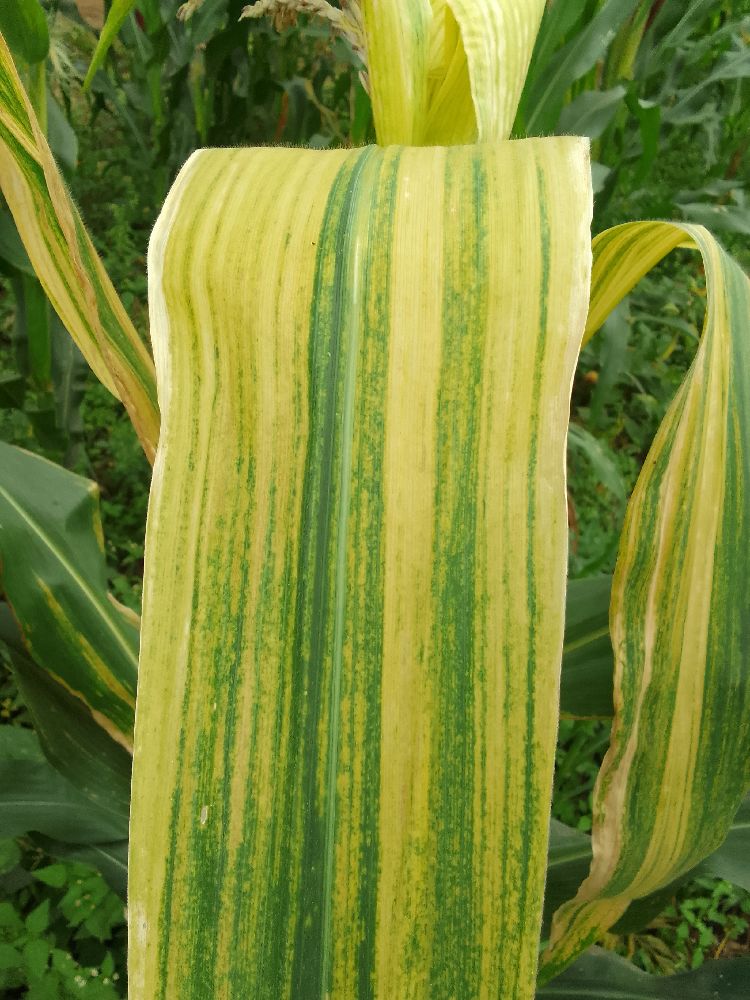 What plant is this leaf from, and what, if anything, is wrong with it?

maize, maize lethal necrosis
